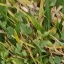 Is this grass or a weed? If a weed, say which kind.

unstructured weed
